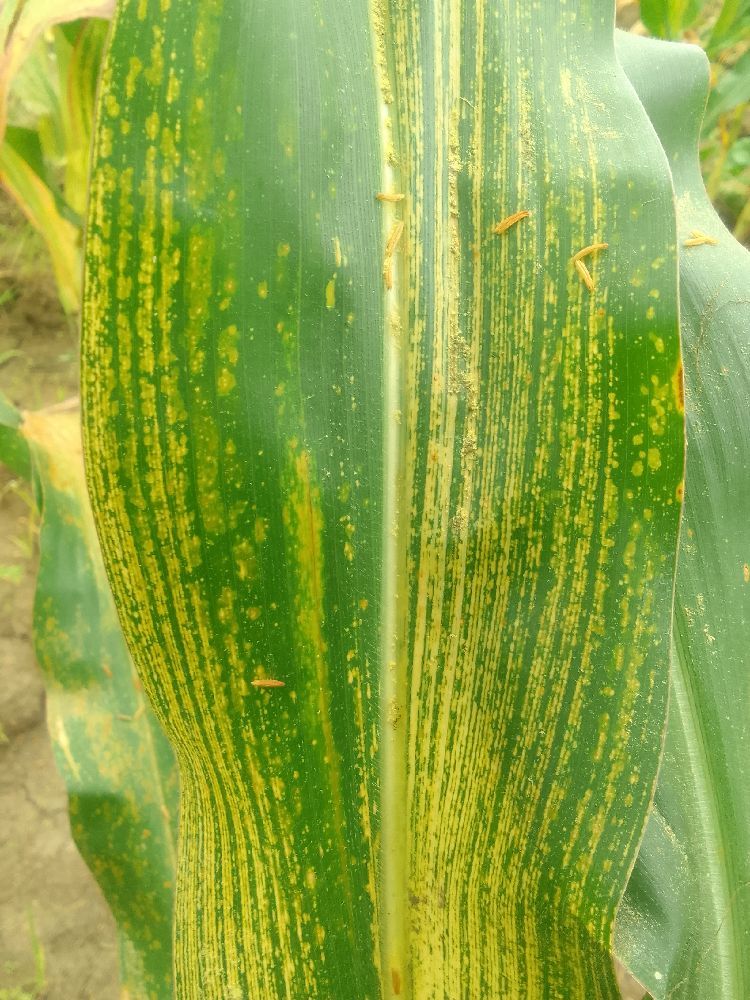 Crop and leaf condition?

maize, maize streak virus
